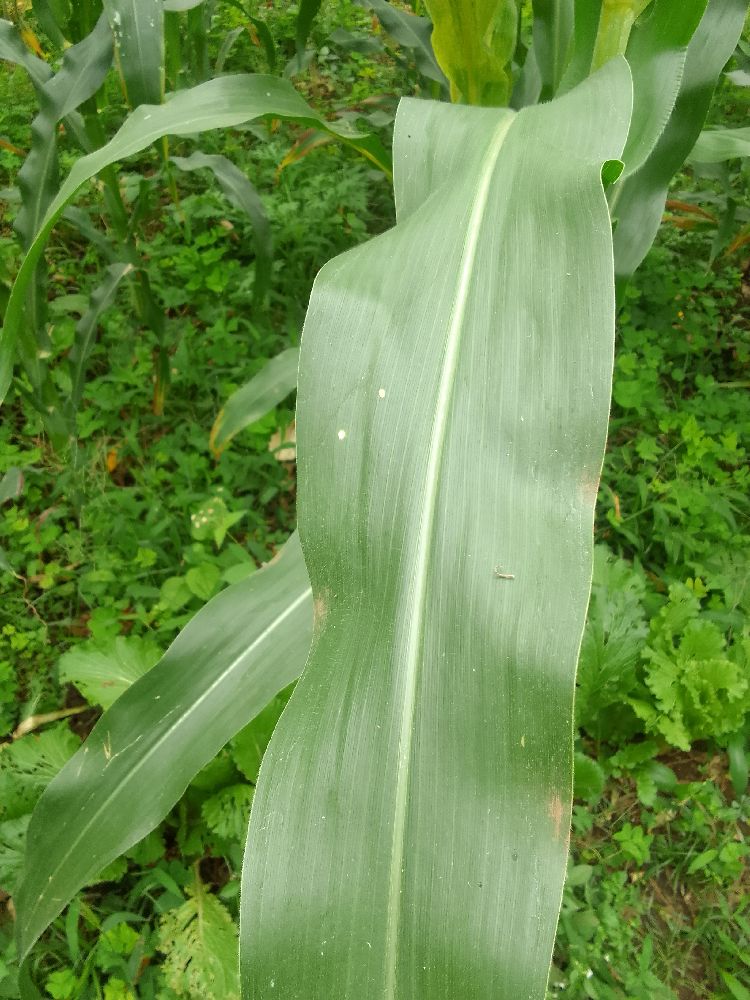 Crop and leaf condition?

maize, healthy
